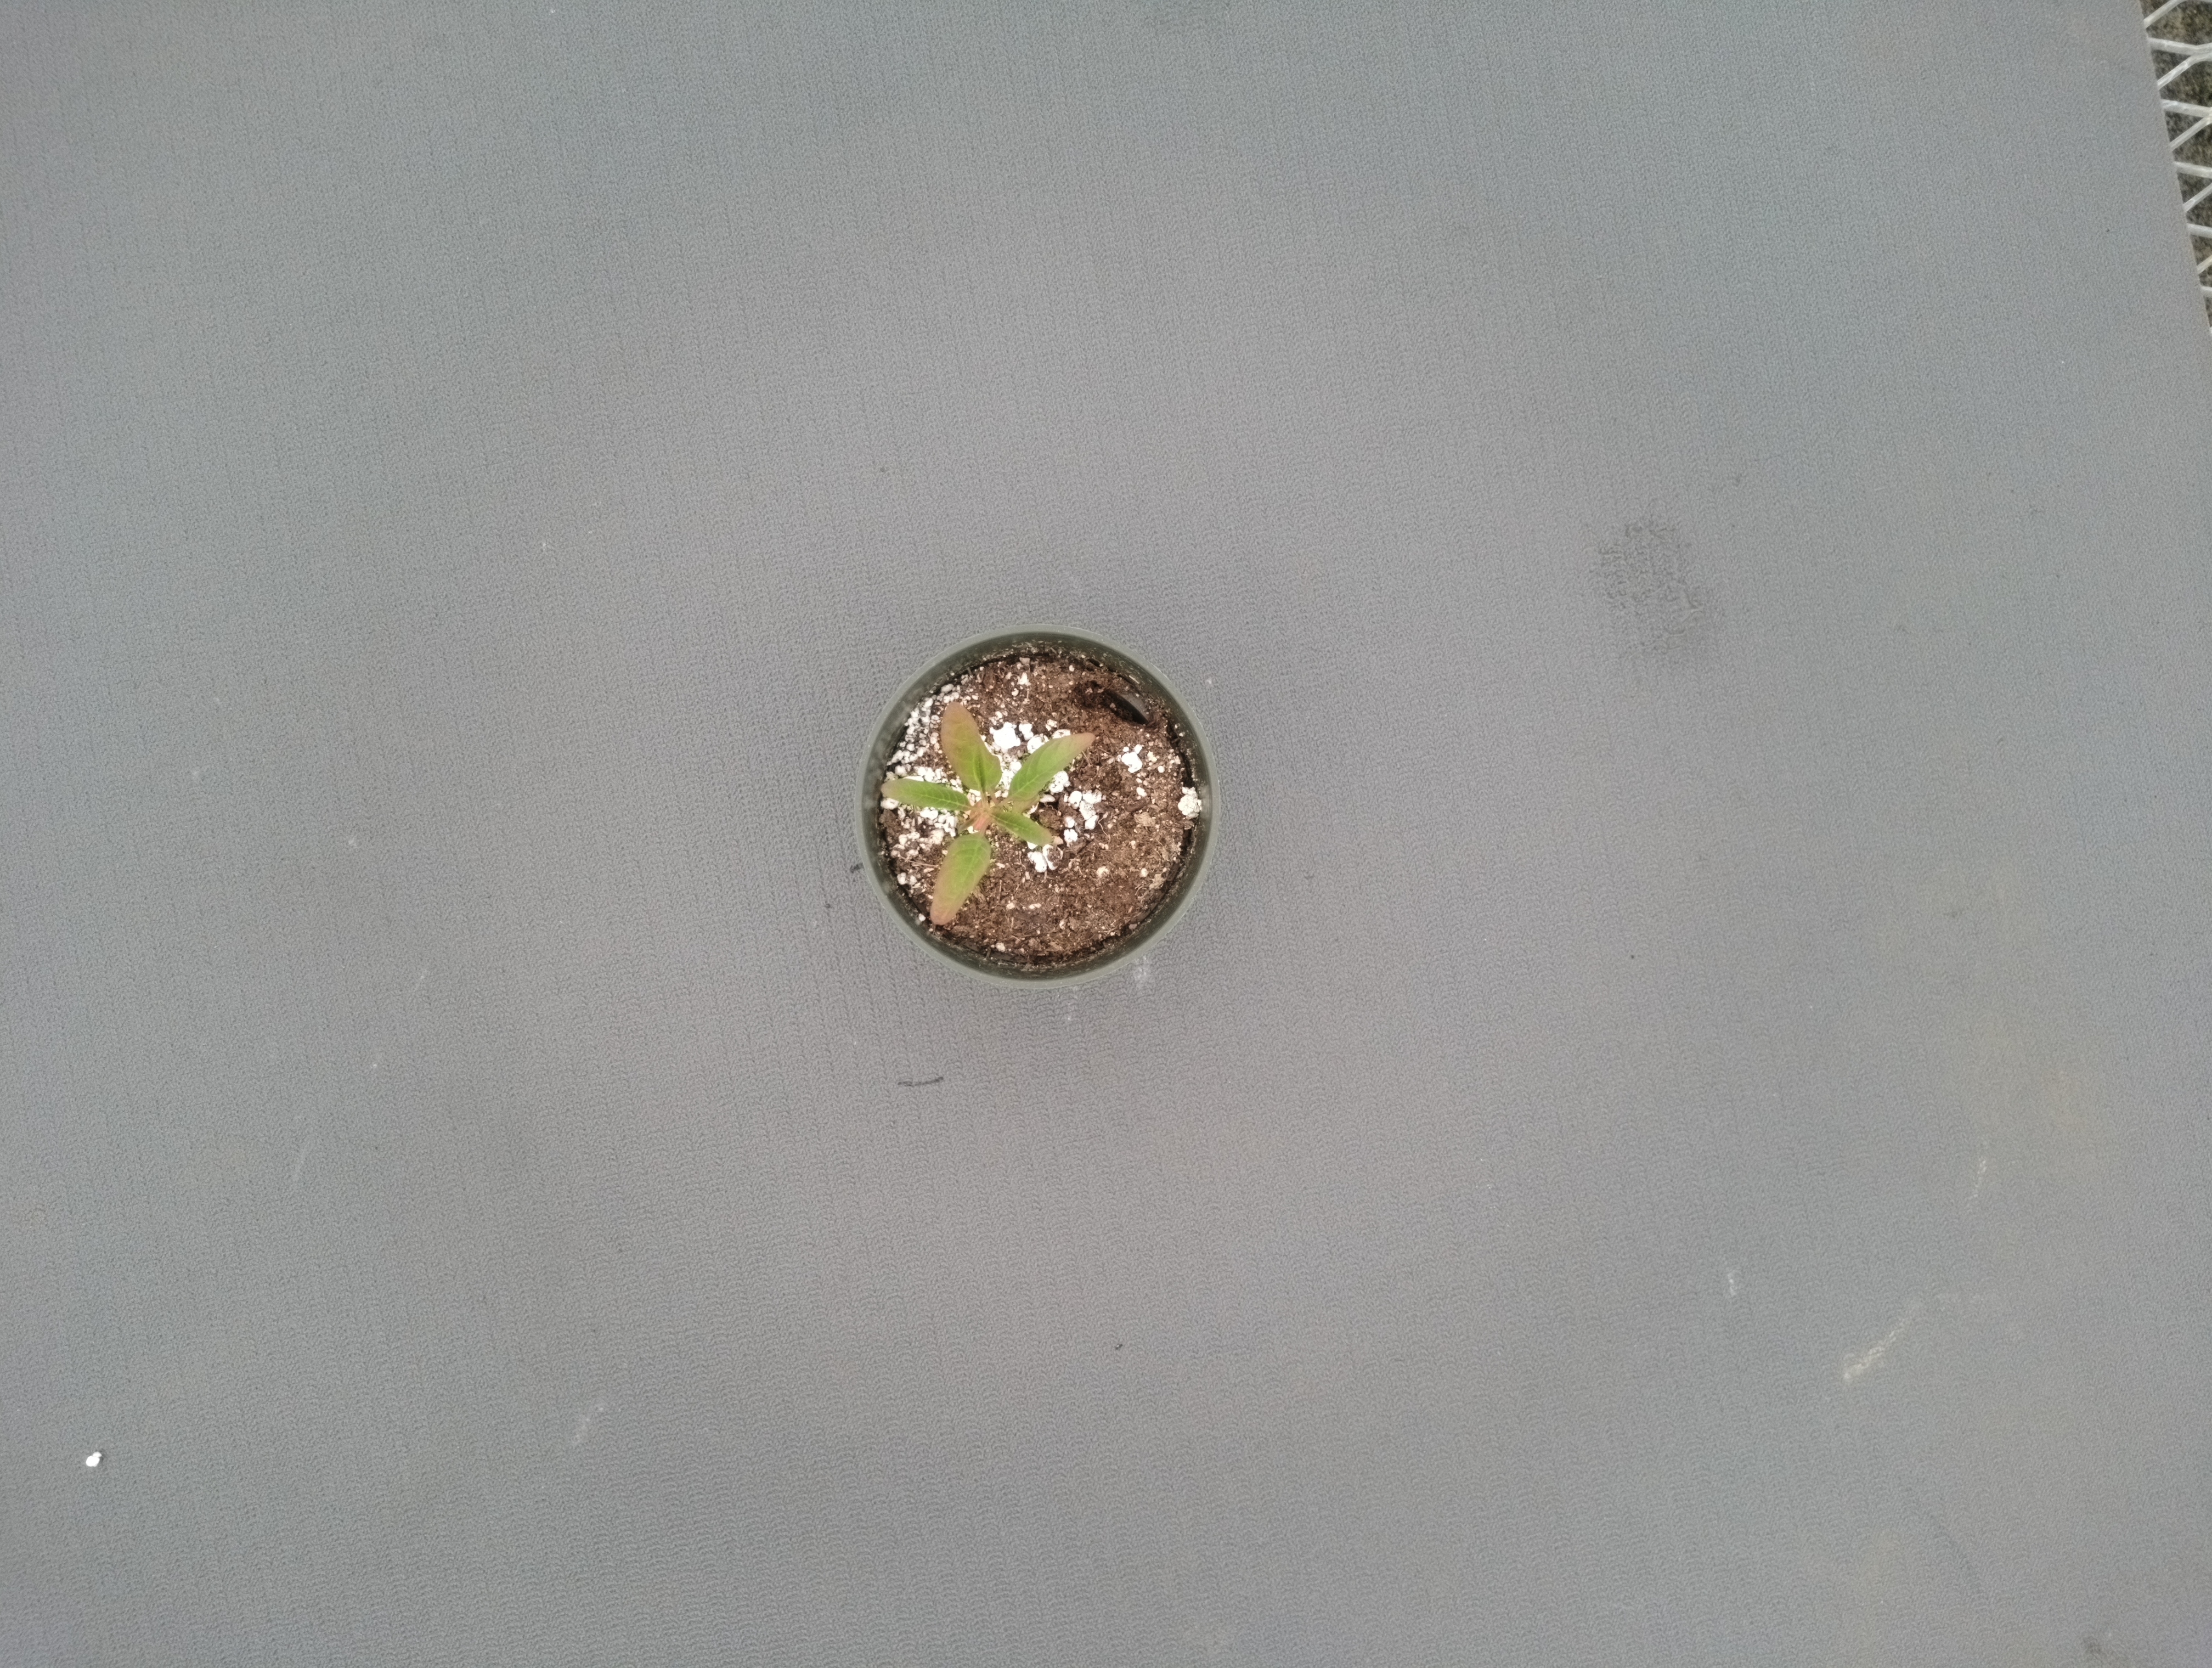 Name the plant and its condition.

waterhemp, chlorosis only
